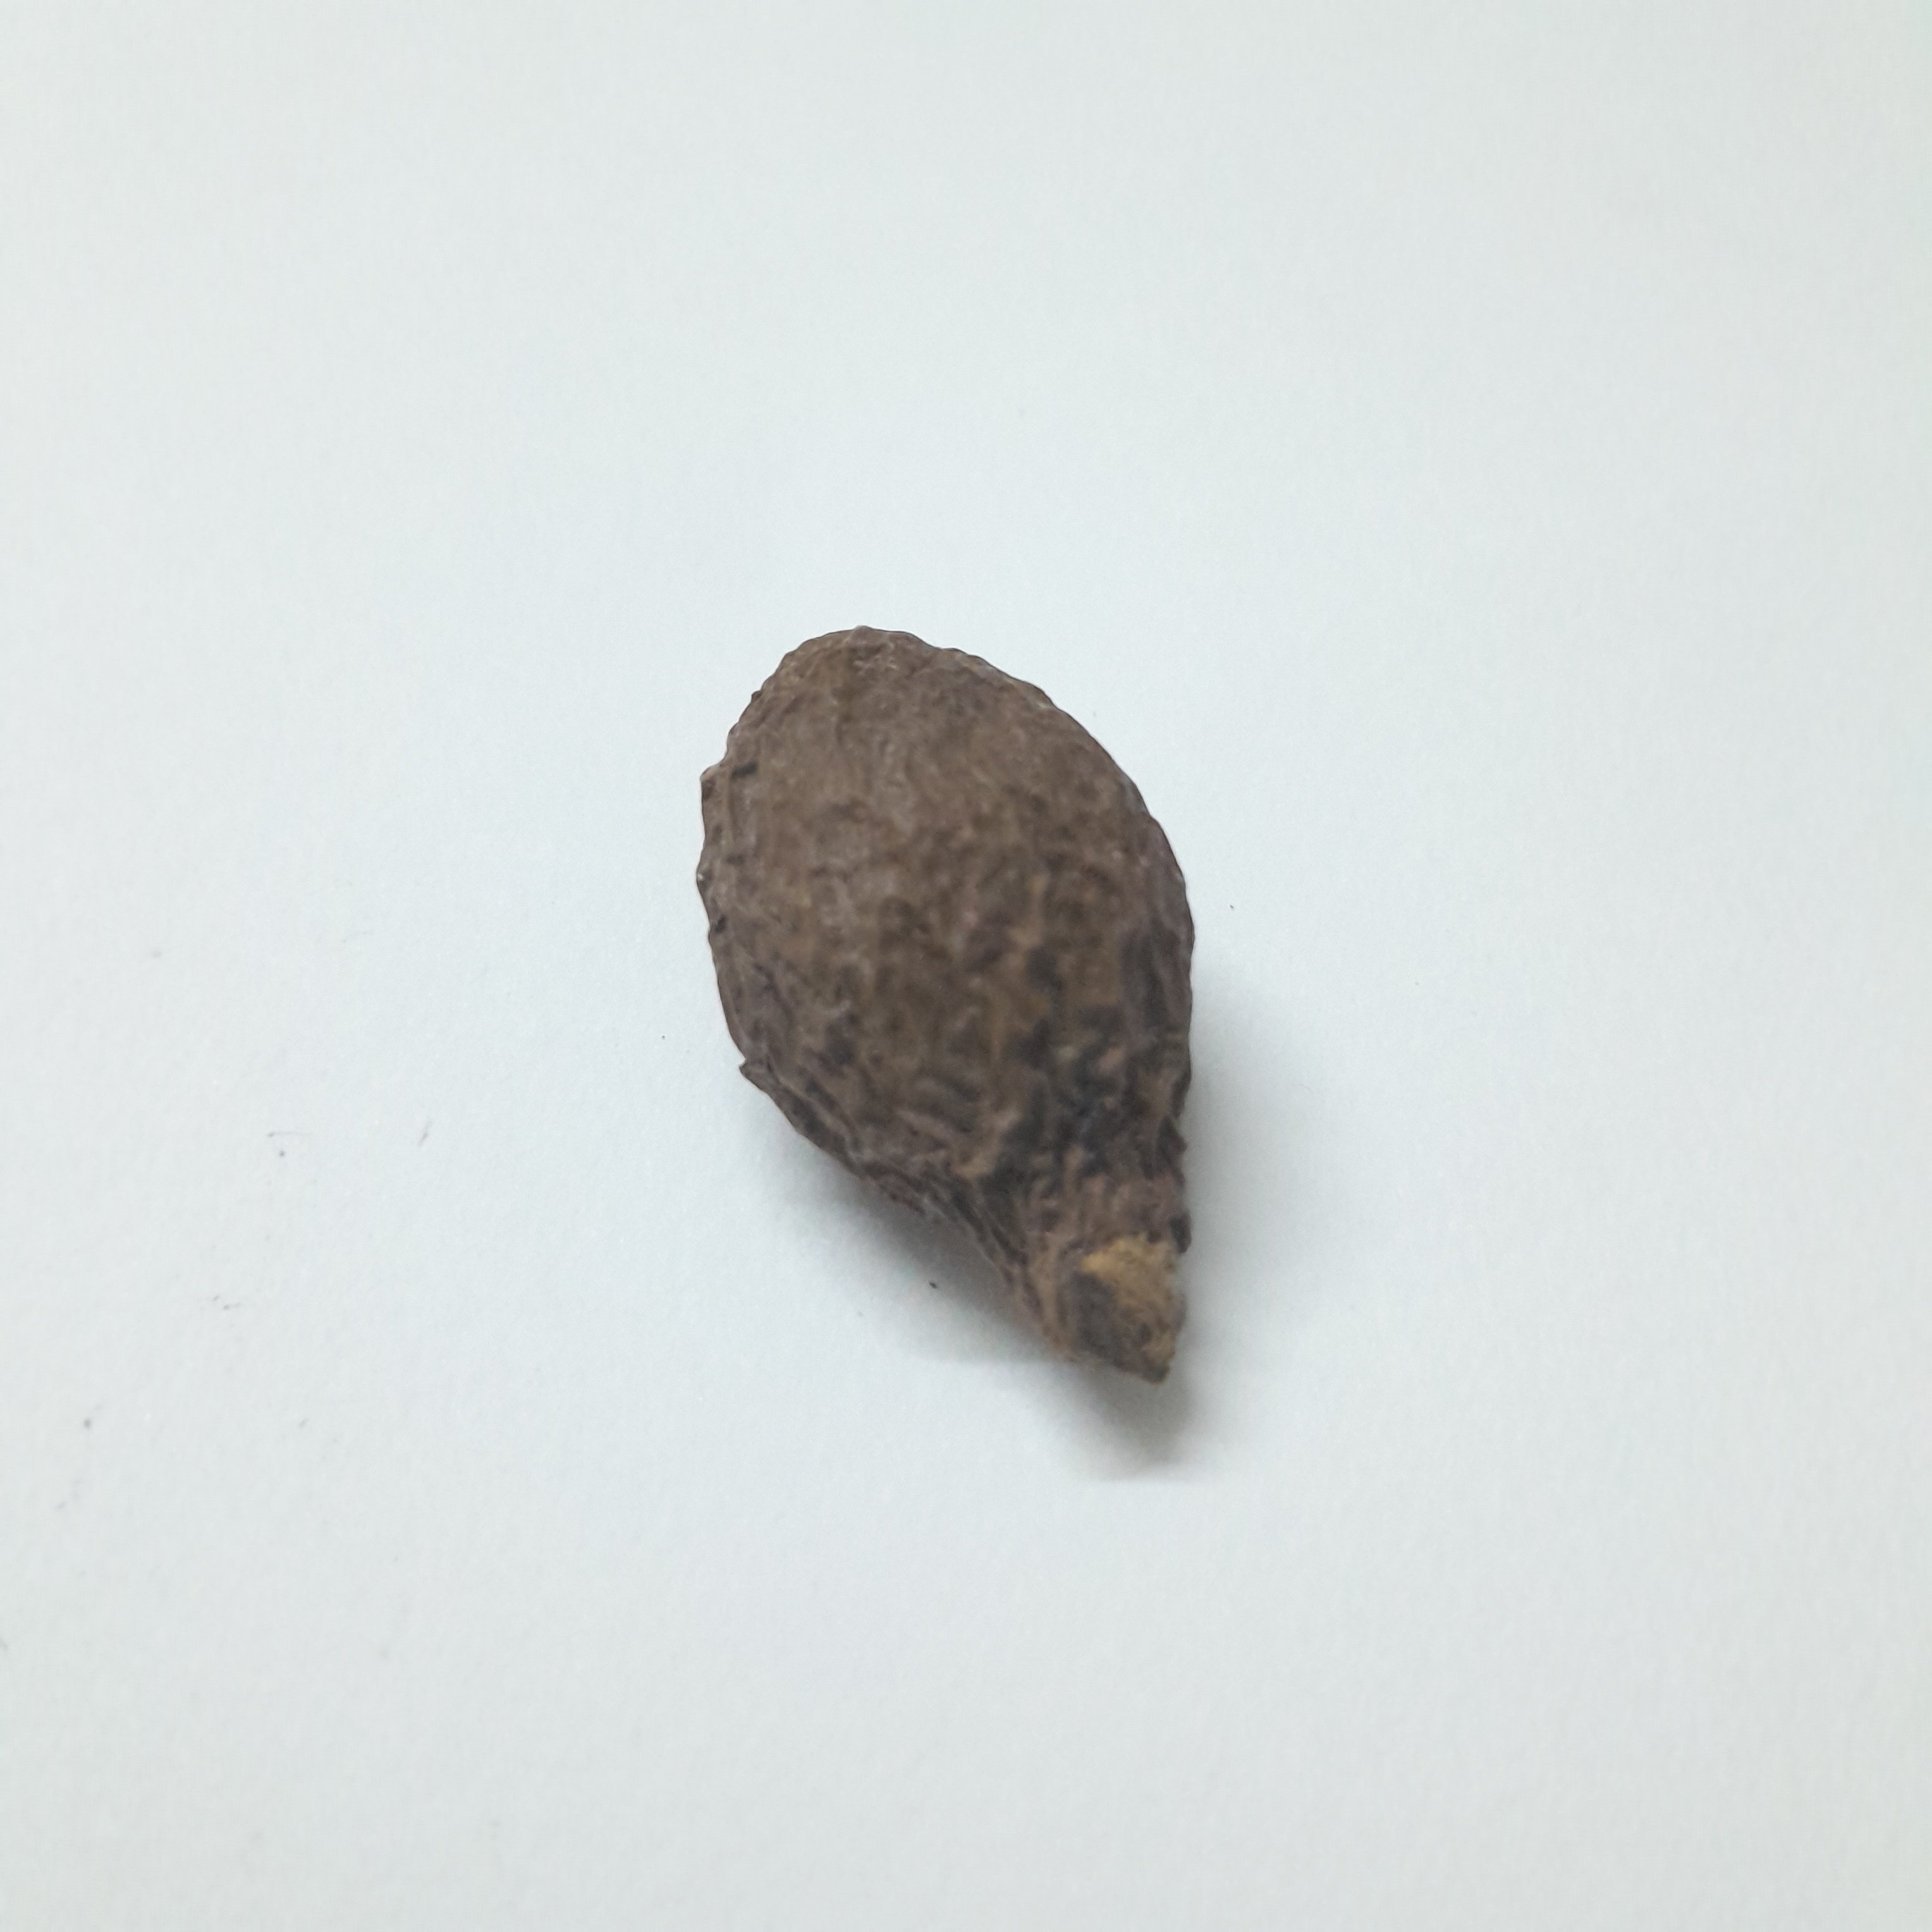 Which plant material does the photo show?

niranjanphal
